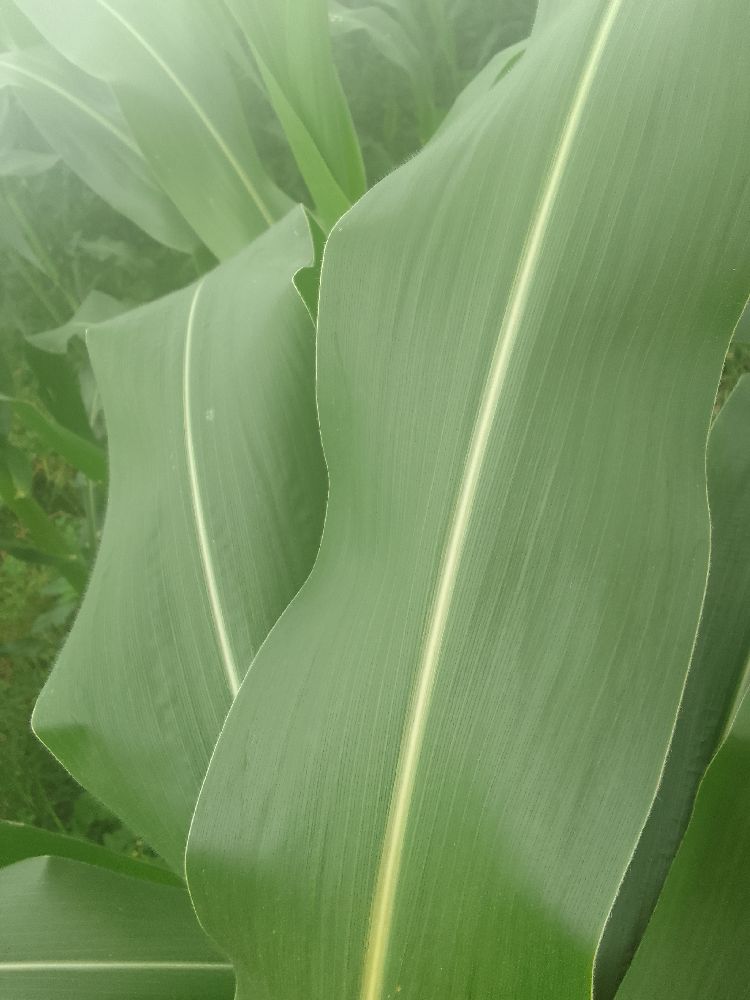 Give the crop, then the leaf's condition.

maize, healthy
